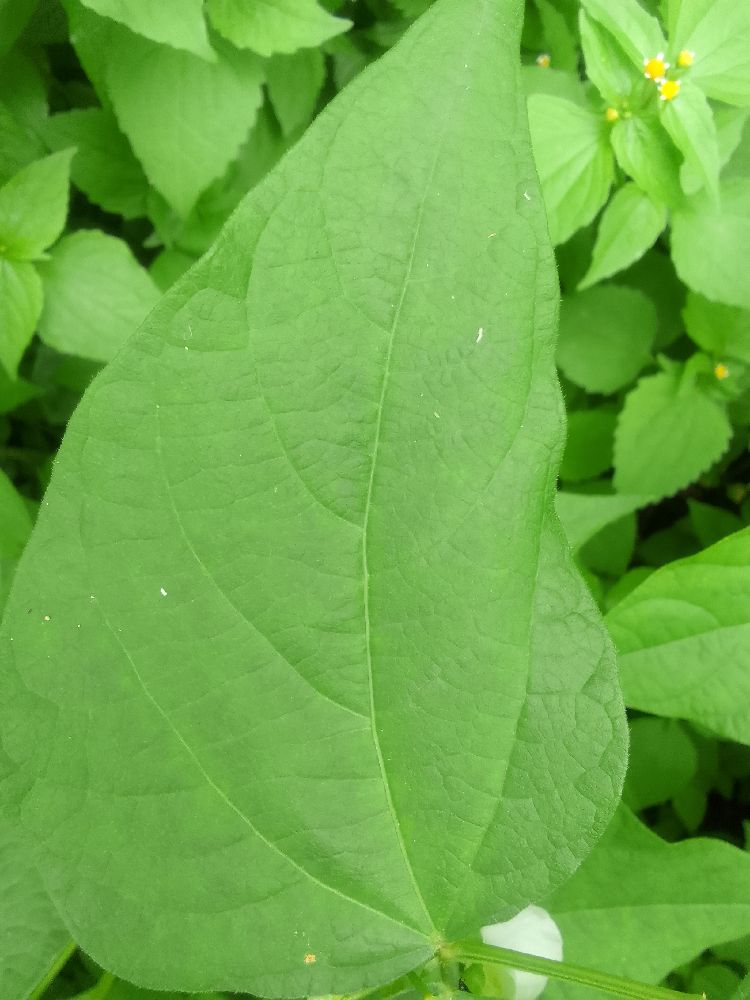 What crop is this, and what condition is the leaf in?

common bean, healthy
